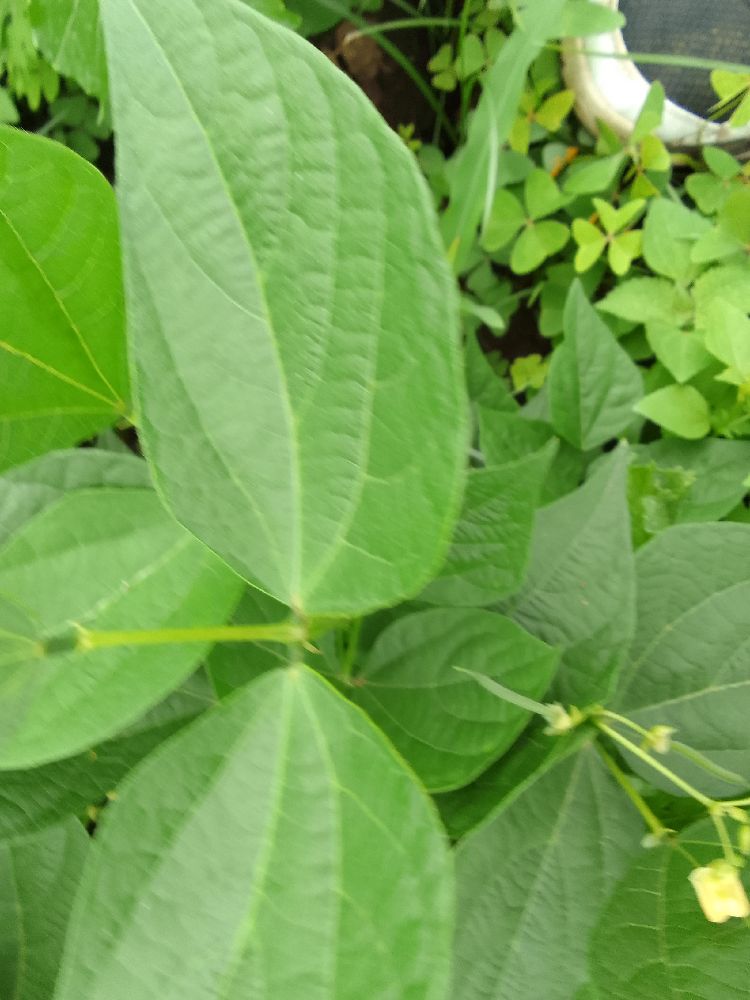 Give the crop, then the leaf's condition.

common bean, healthy
